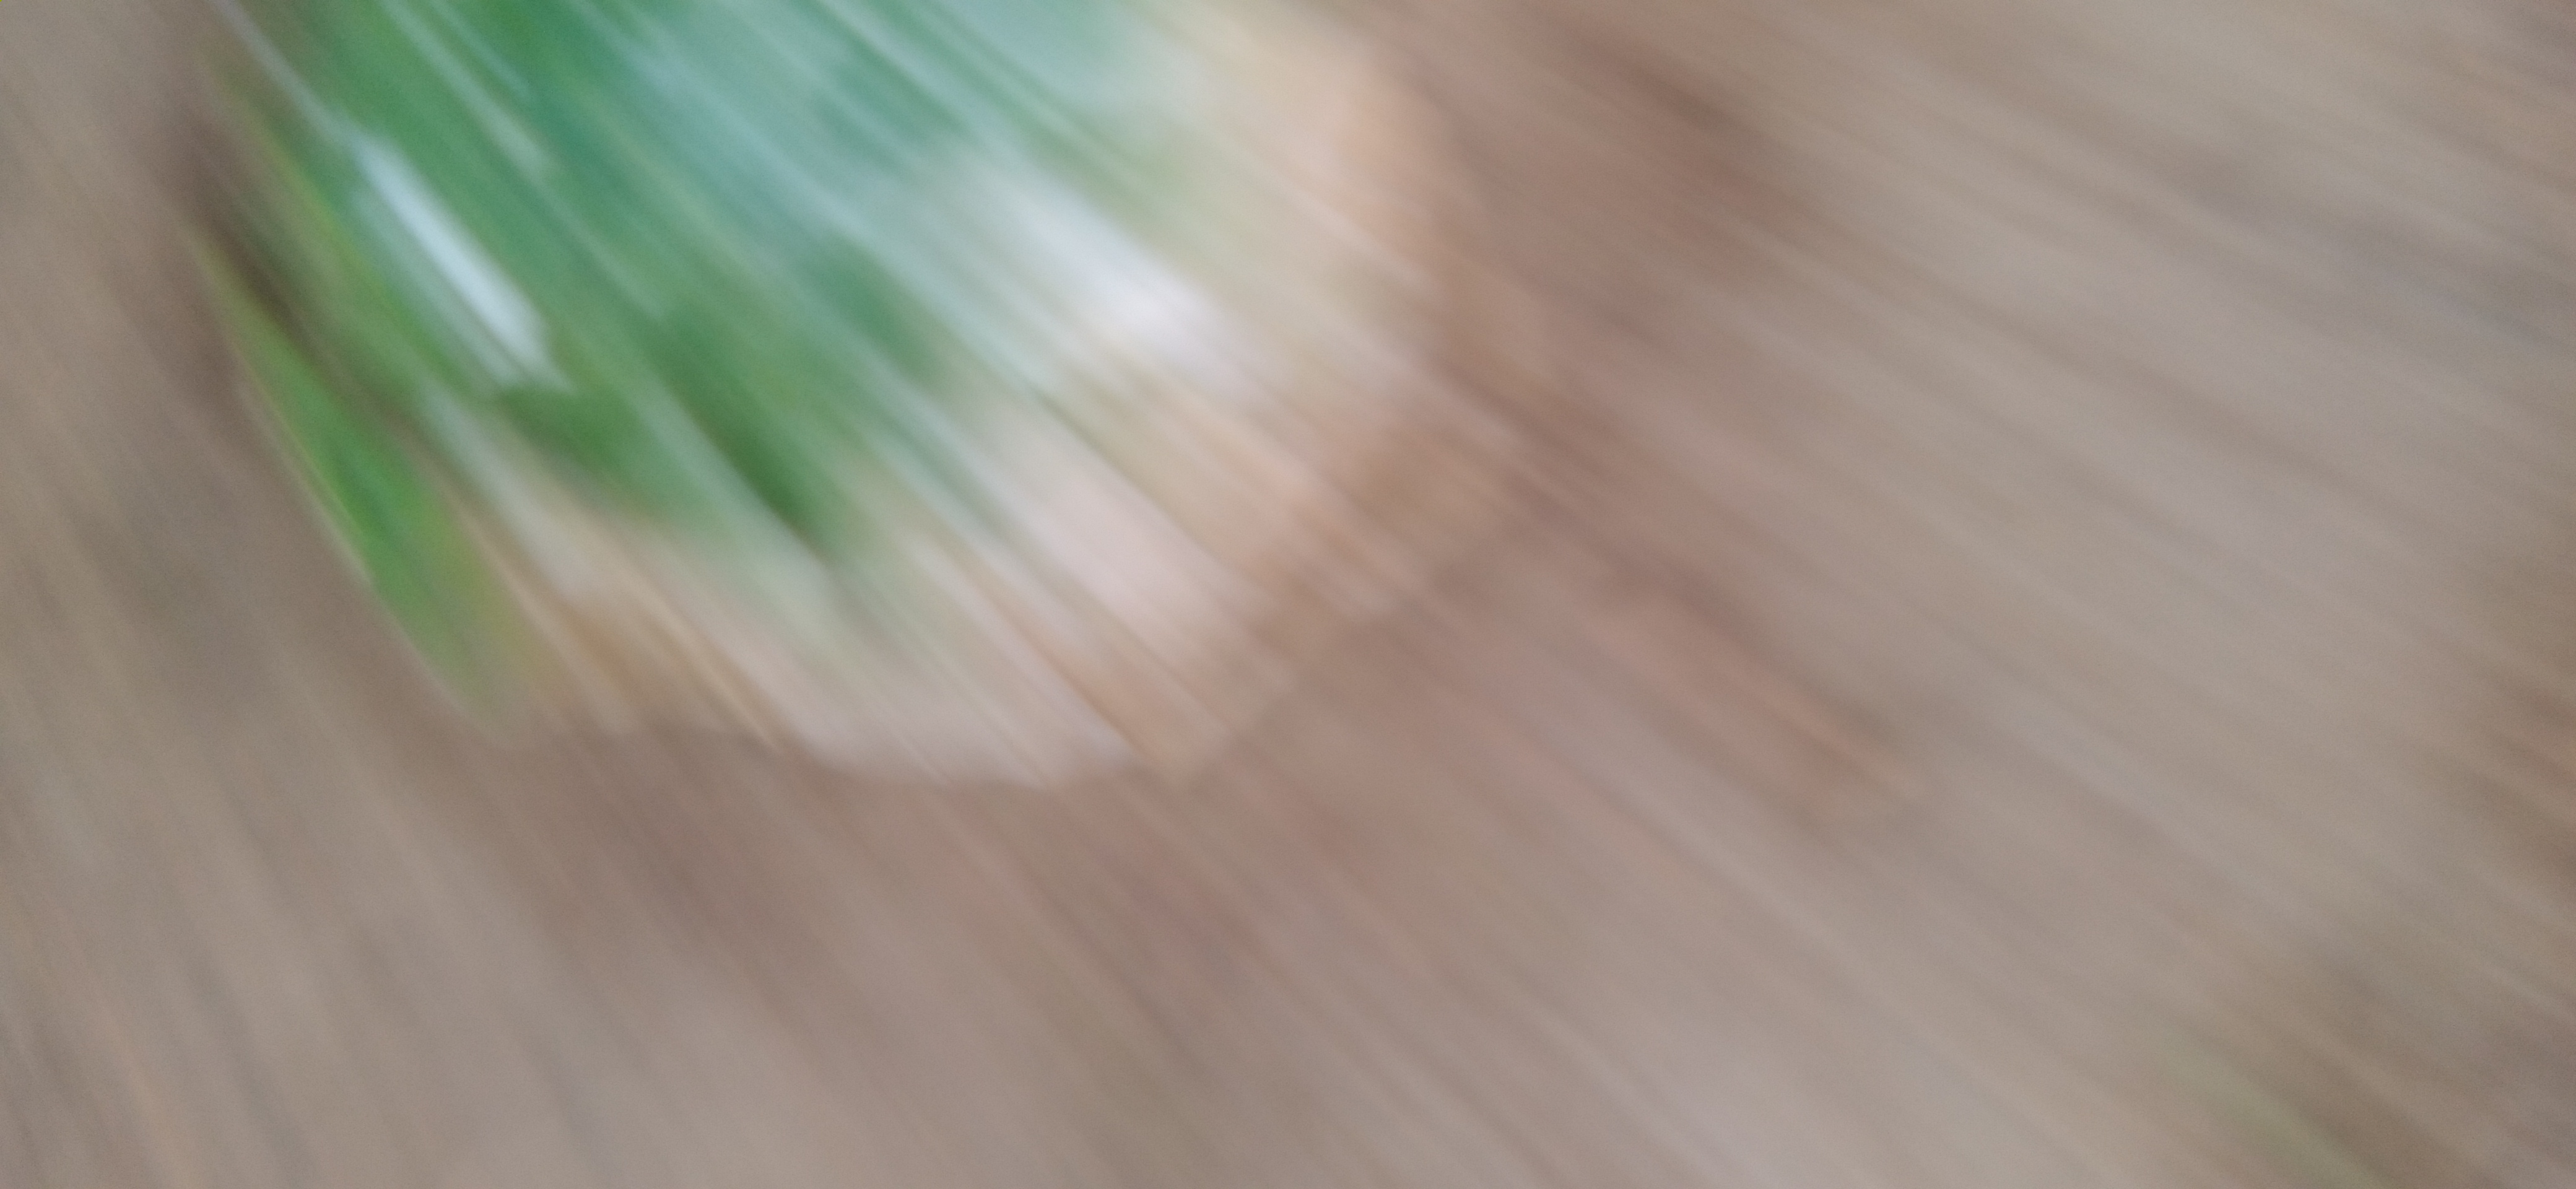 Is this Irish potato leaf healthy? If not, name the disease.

early blight
